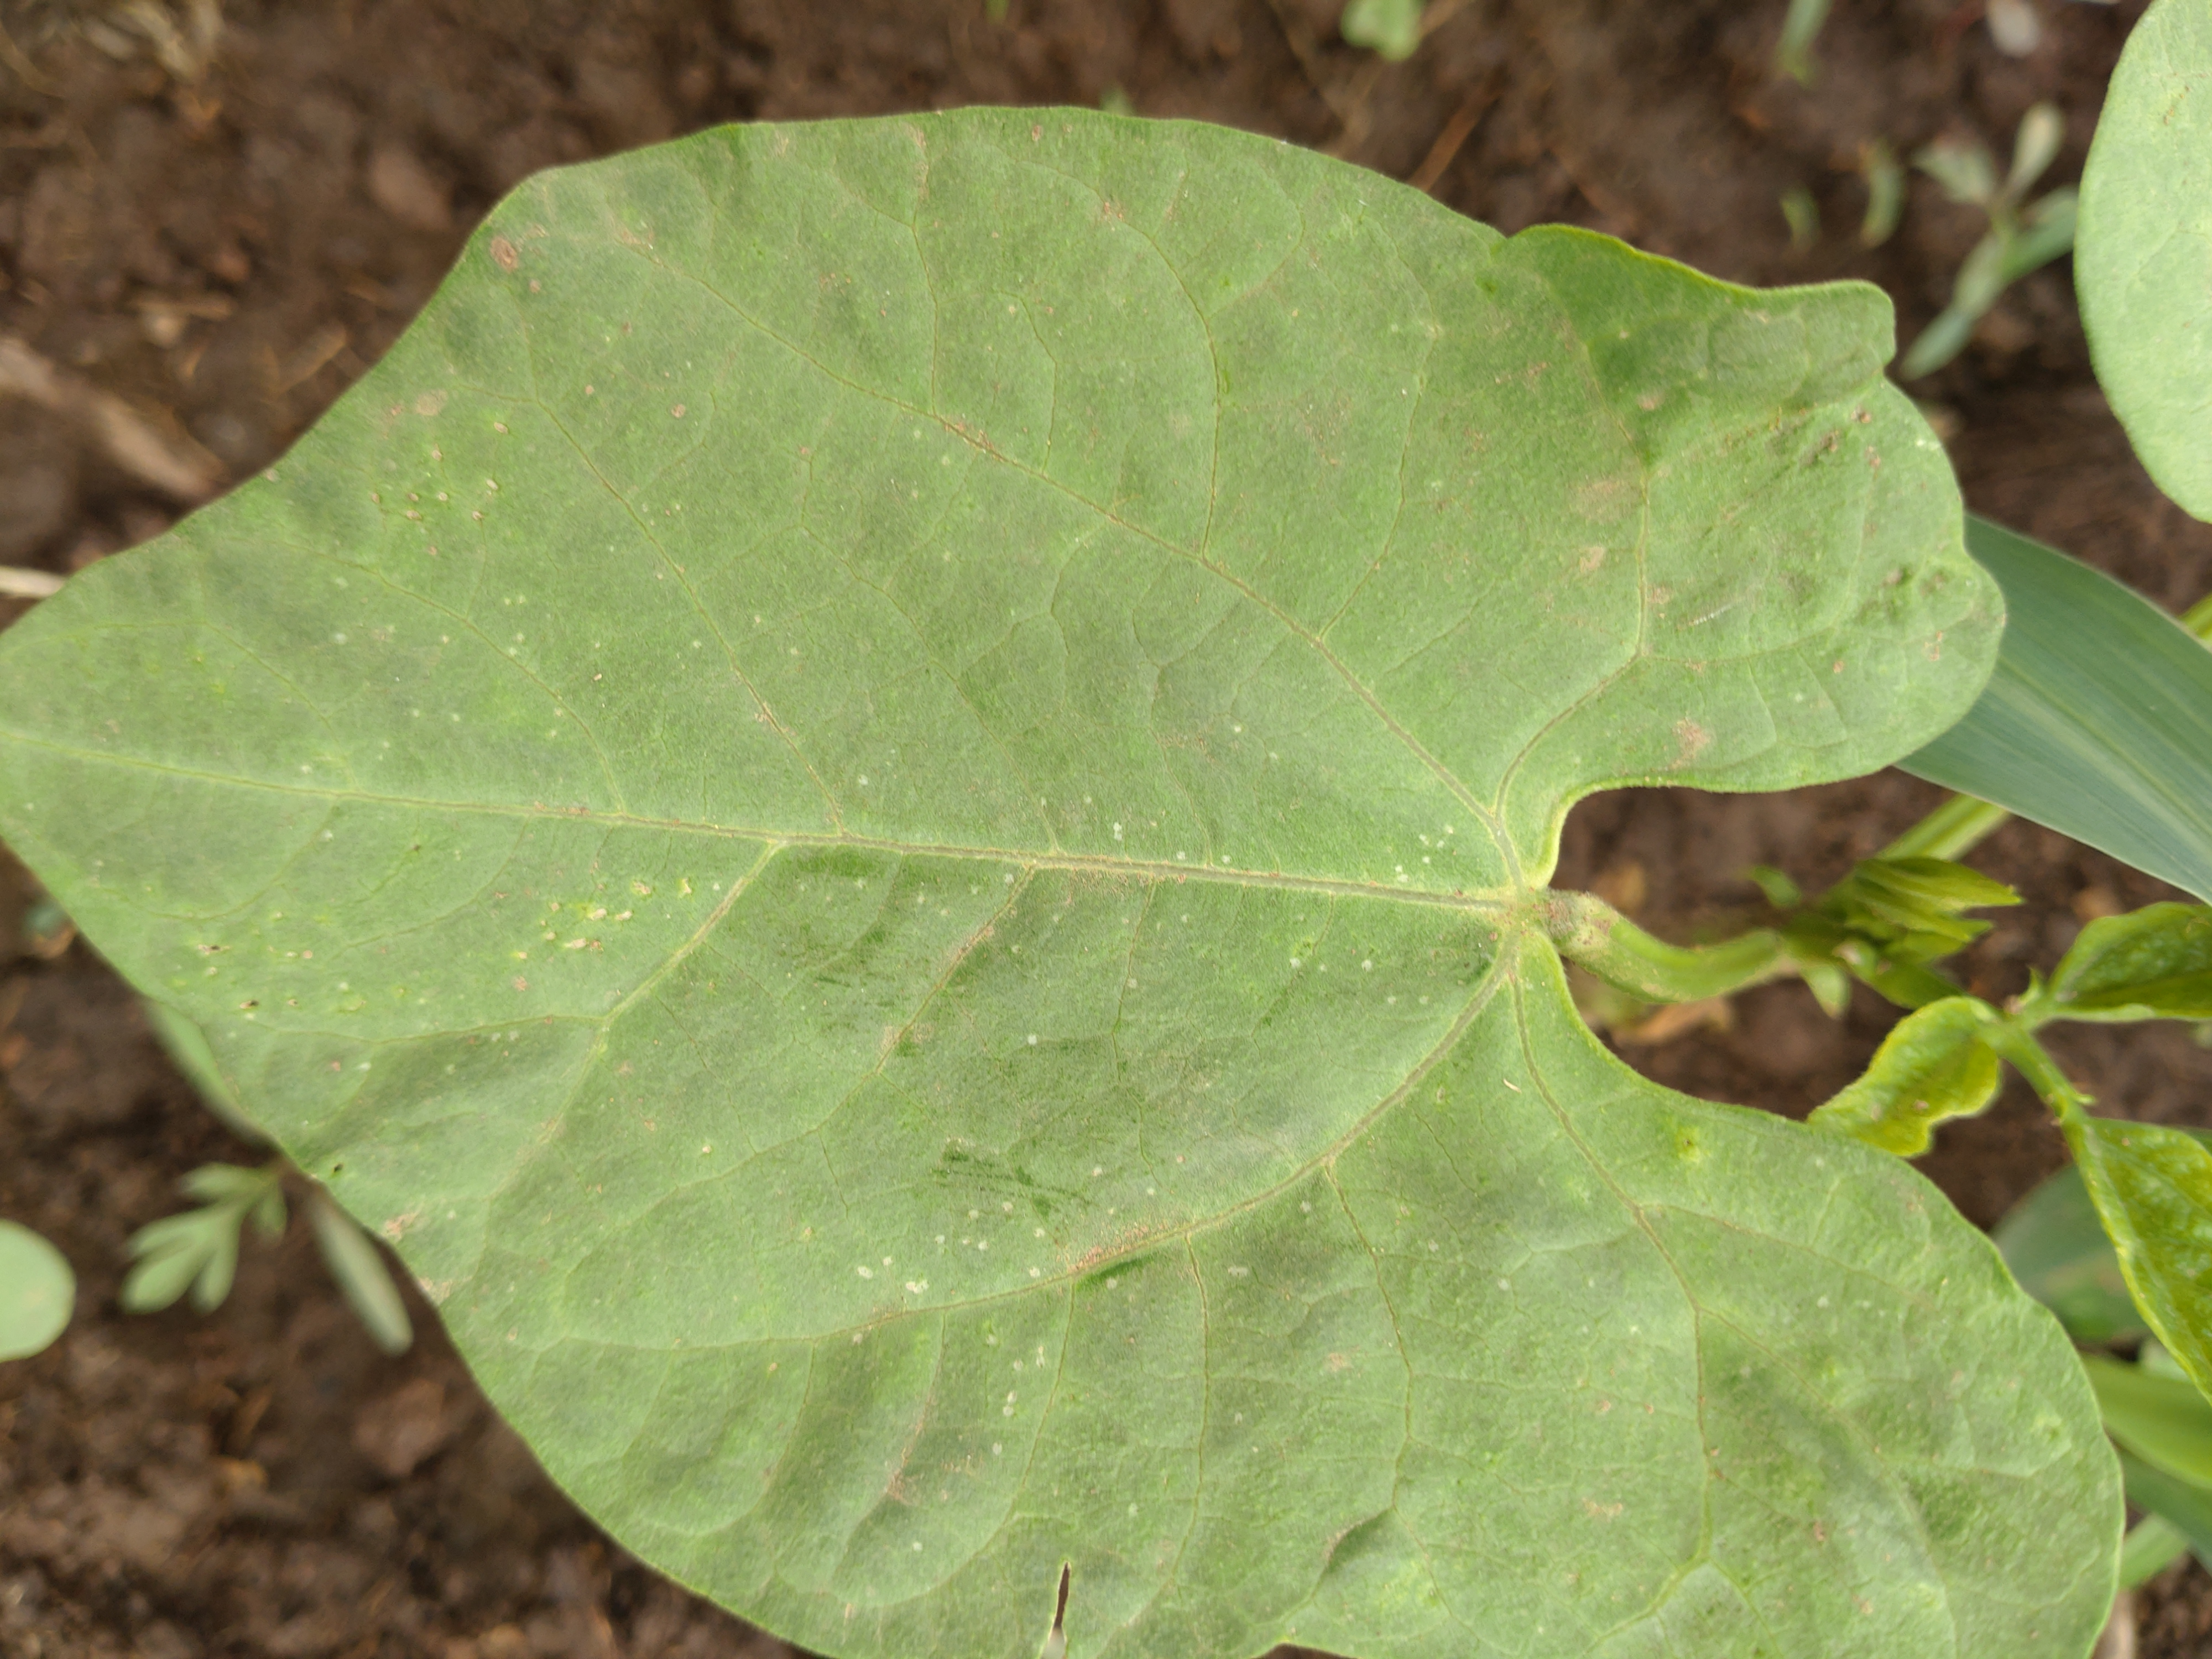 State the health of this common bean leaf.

healthy
